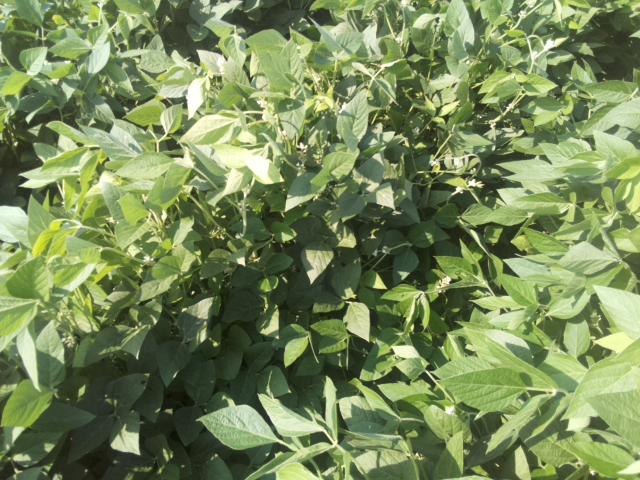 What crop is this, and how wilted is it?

soybean, leaves with no wilting
